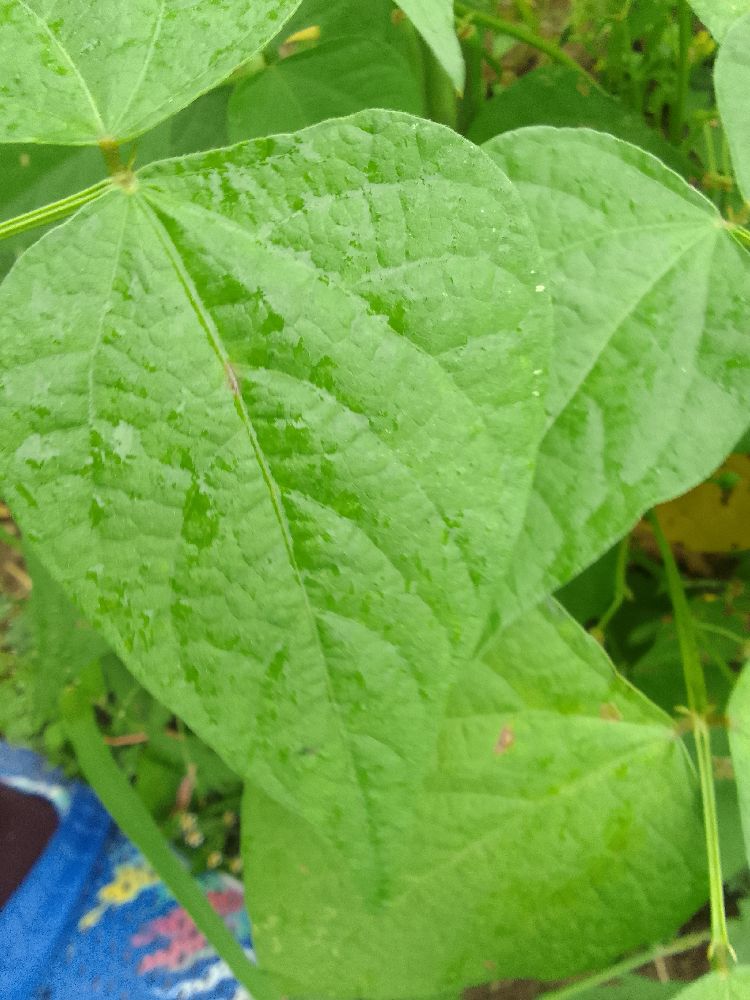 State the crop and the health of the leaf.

common bean, healthy
